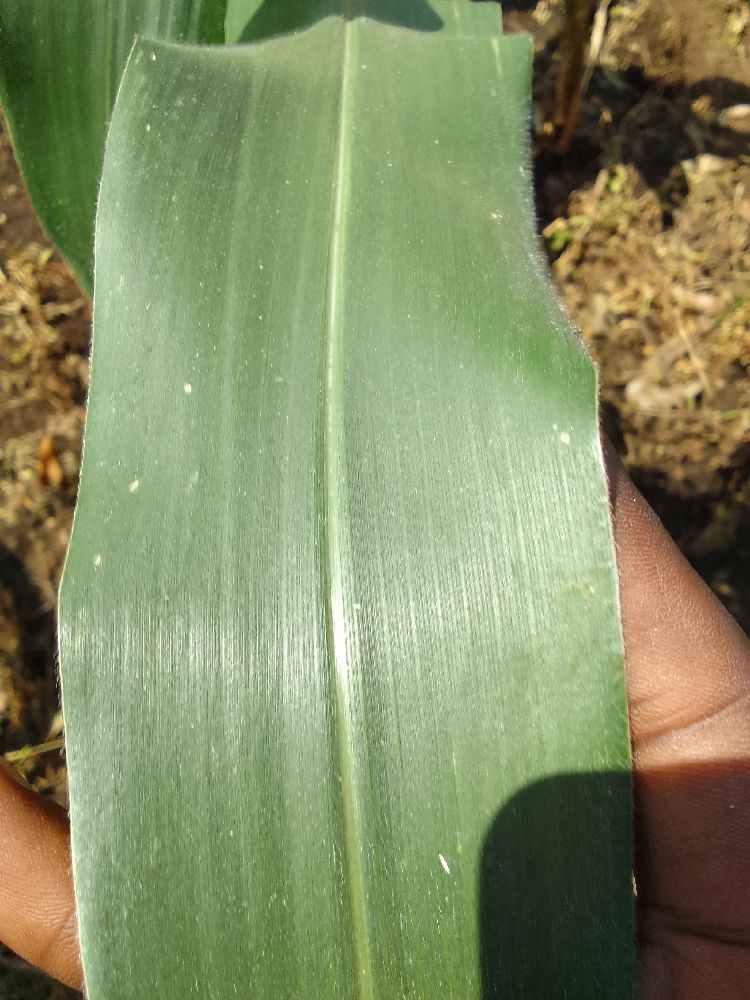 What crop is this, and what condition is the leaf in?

maize, healthy
